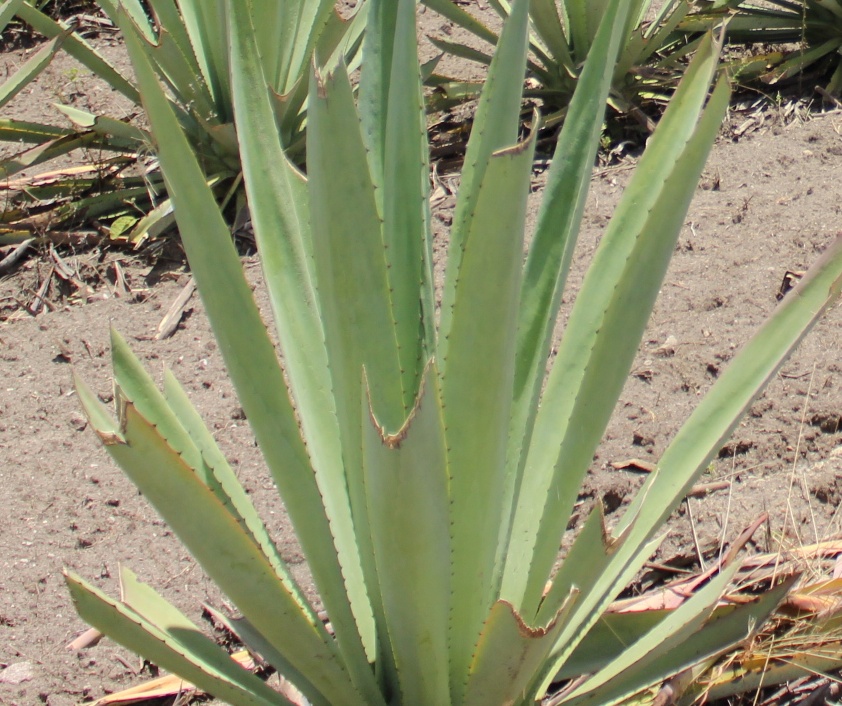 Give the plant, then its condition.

agave, yellow
